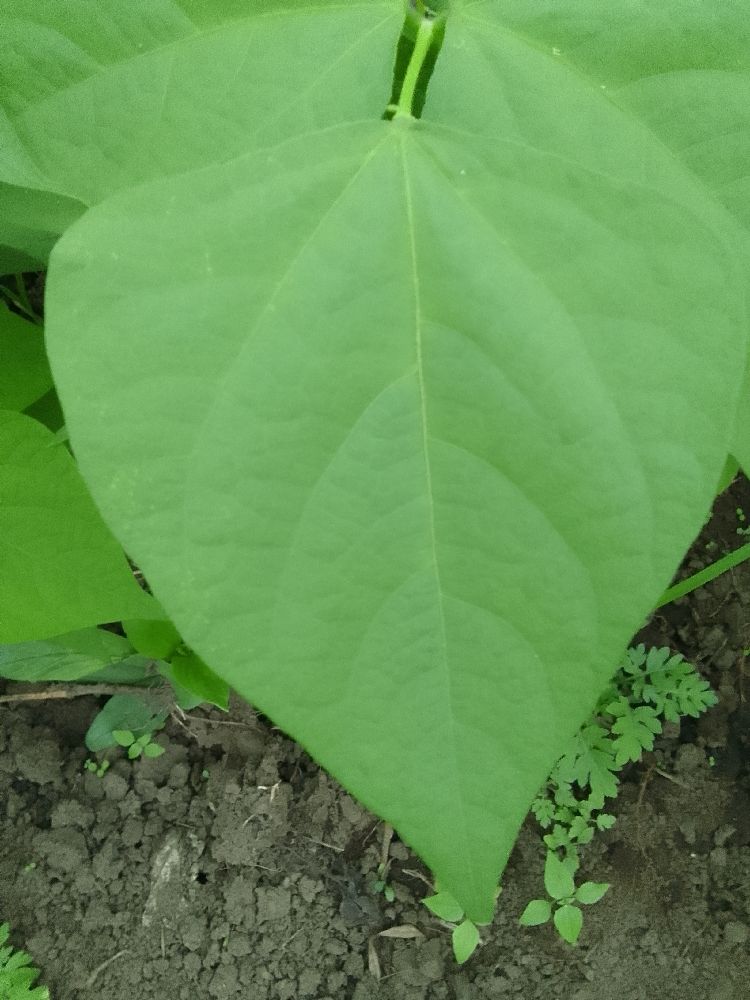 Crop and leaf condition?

common bean, healthy
